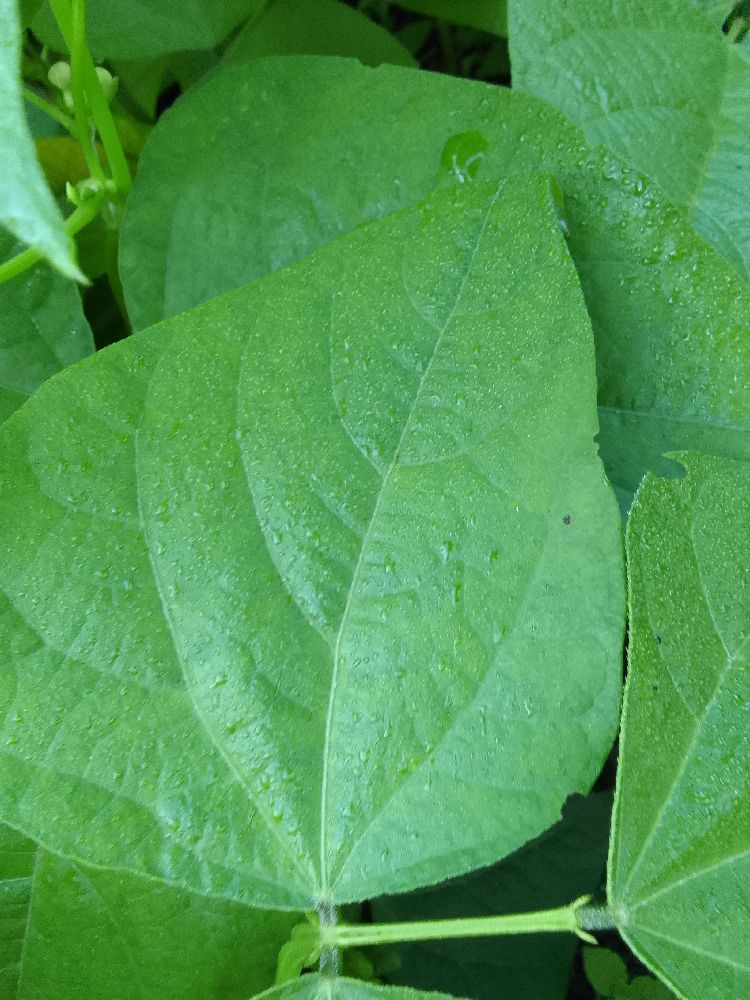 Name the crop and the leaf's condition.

common bean, healthy
